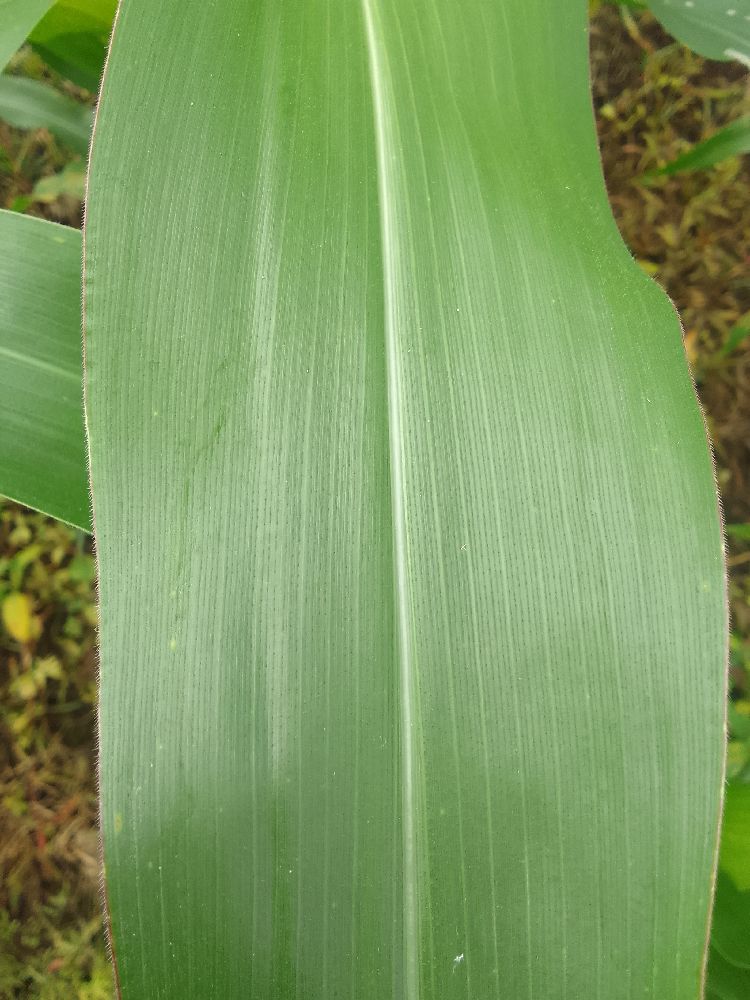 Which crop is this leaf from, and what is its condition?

maize, healthy
